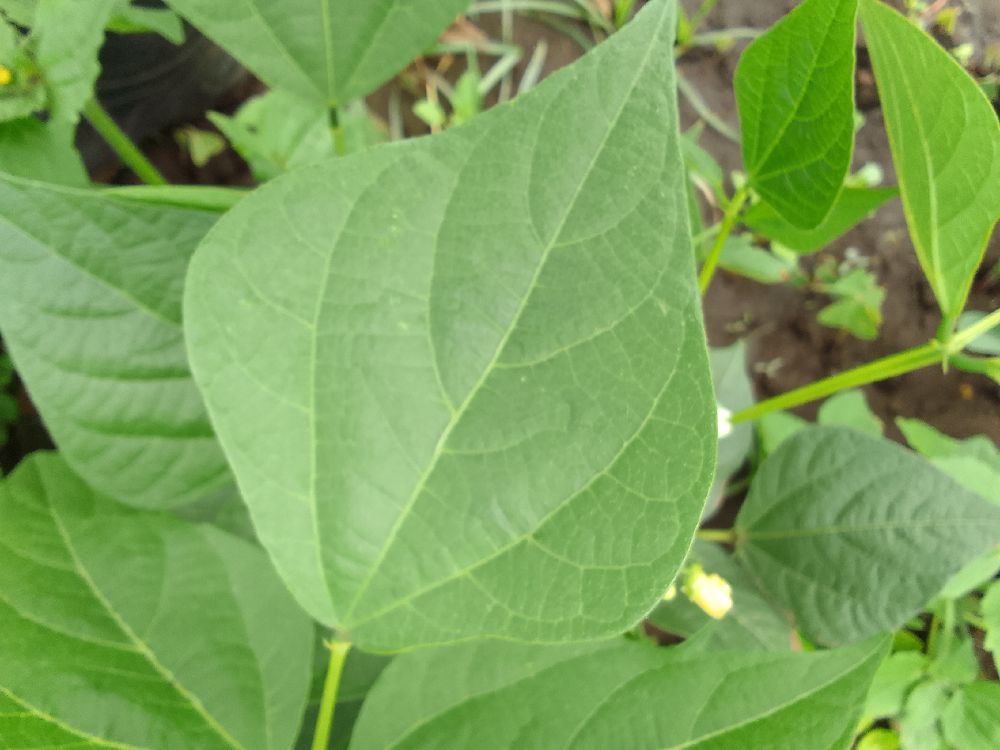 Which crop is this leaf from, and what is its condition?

common bean, healthy
